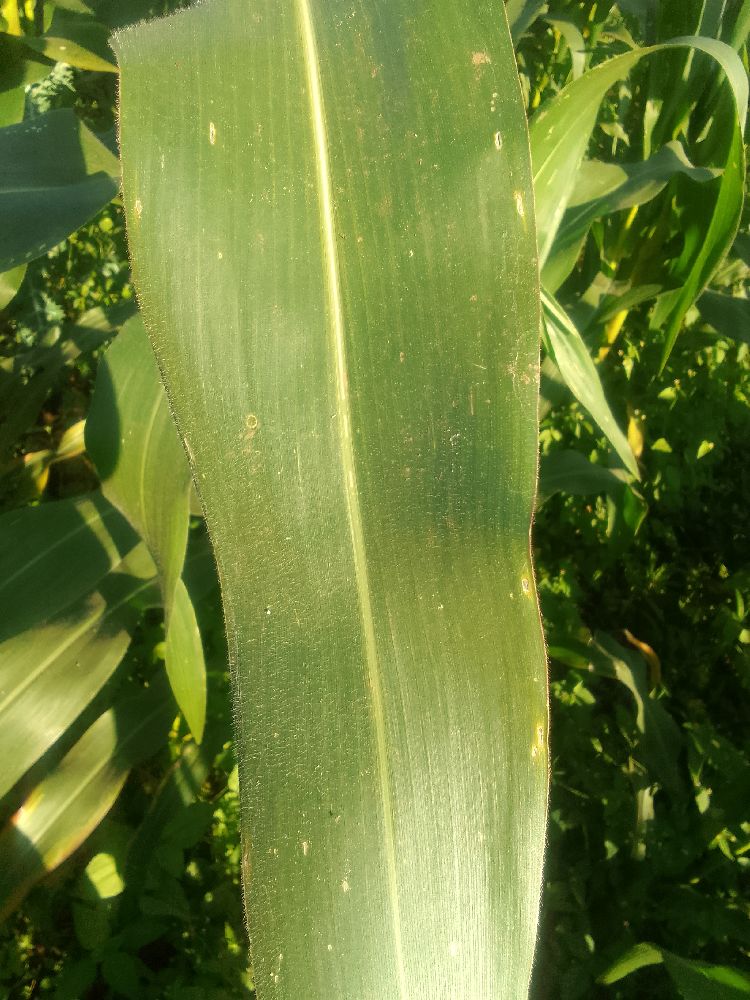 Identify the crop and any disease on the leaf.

maize, healthy
